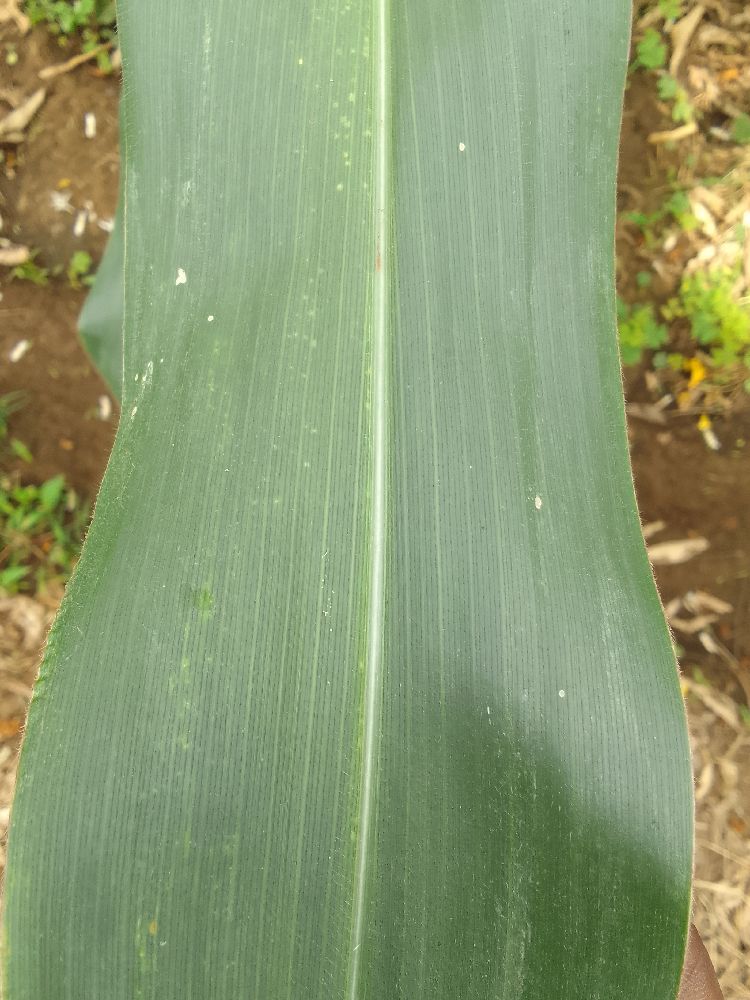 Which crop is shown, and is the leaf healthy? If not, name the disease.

maize, healthy
